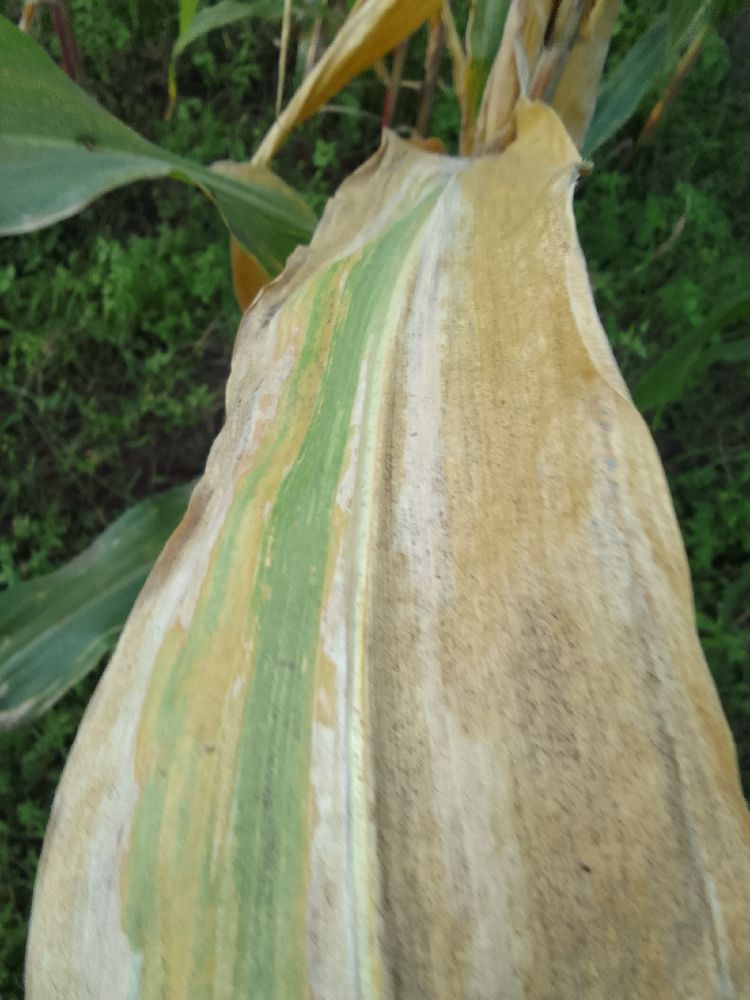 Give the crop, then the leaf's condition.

maize, maize lethal necrosis
